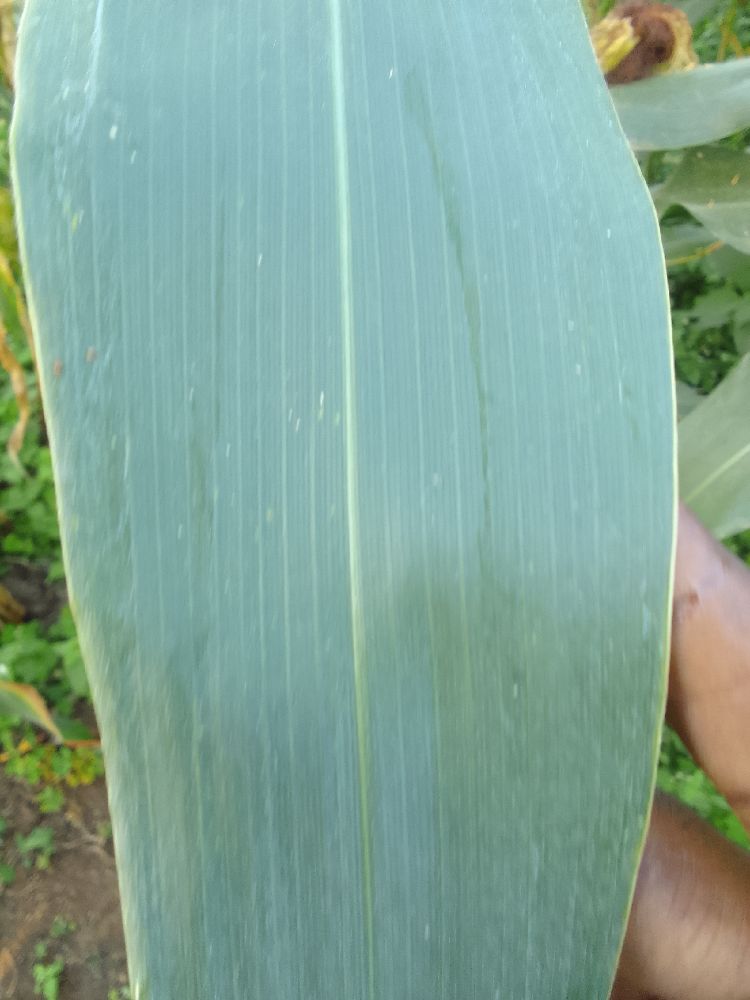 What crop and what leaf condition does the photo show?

maize, healthy
